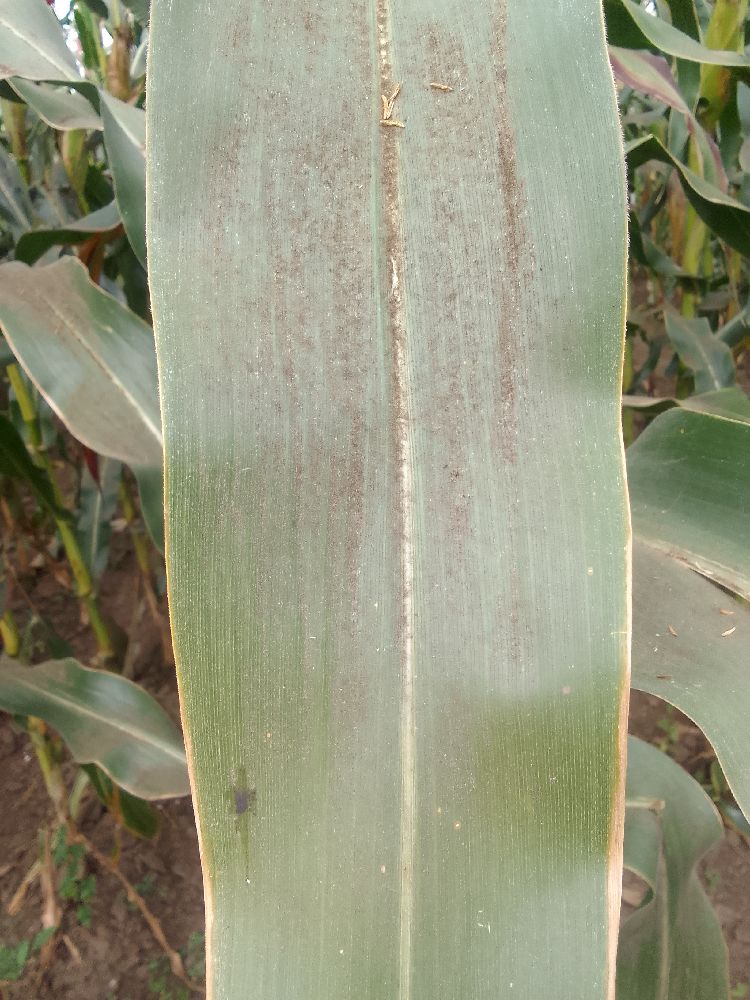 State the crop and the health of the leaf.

maize, healthy
